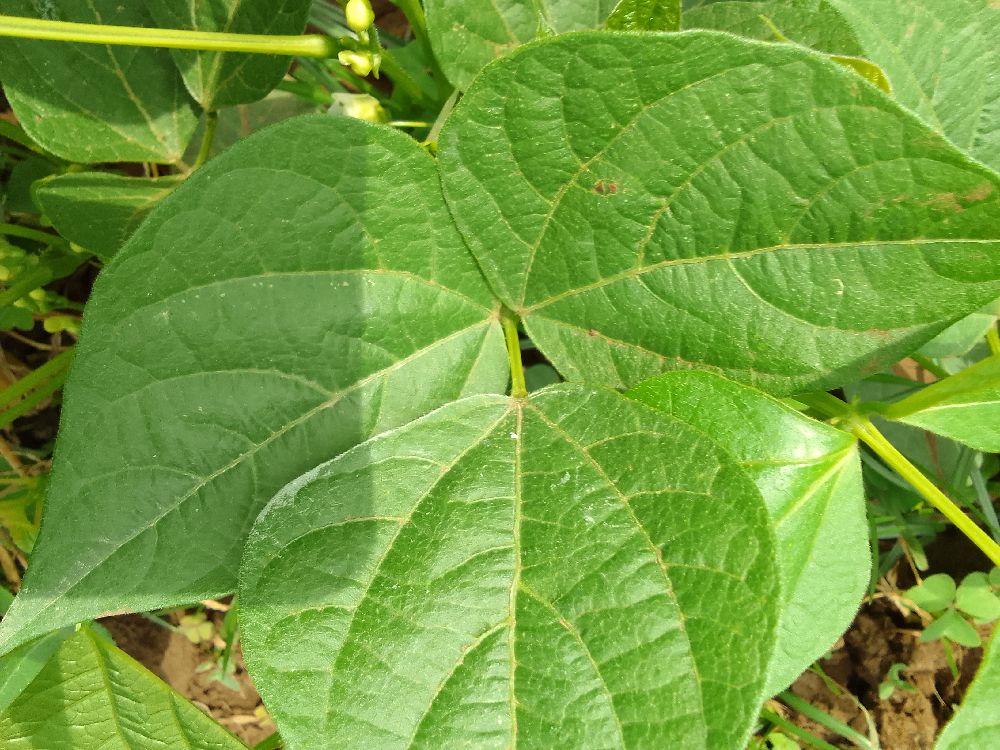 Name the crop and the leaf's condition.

common bean, healthy
